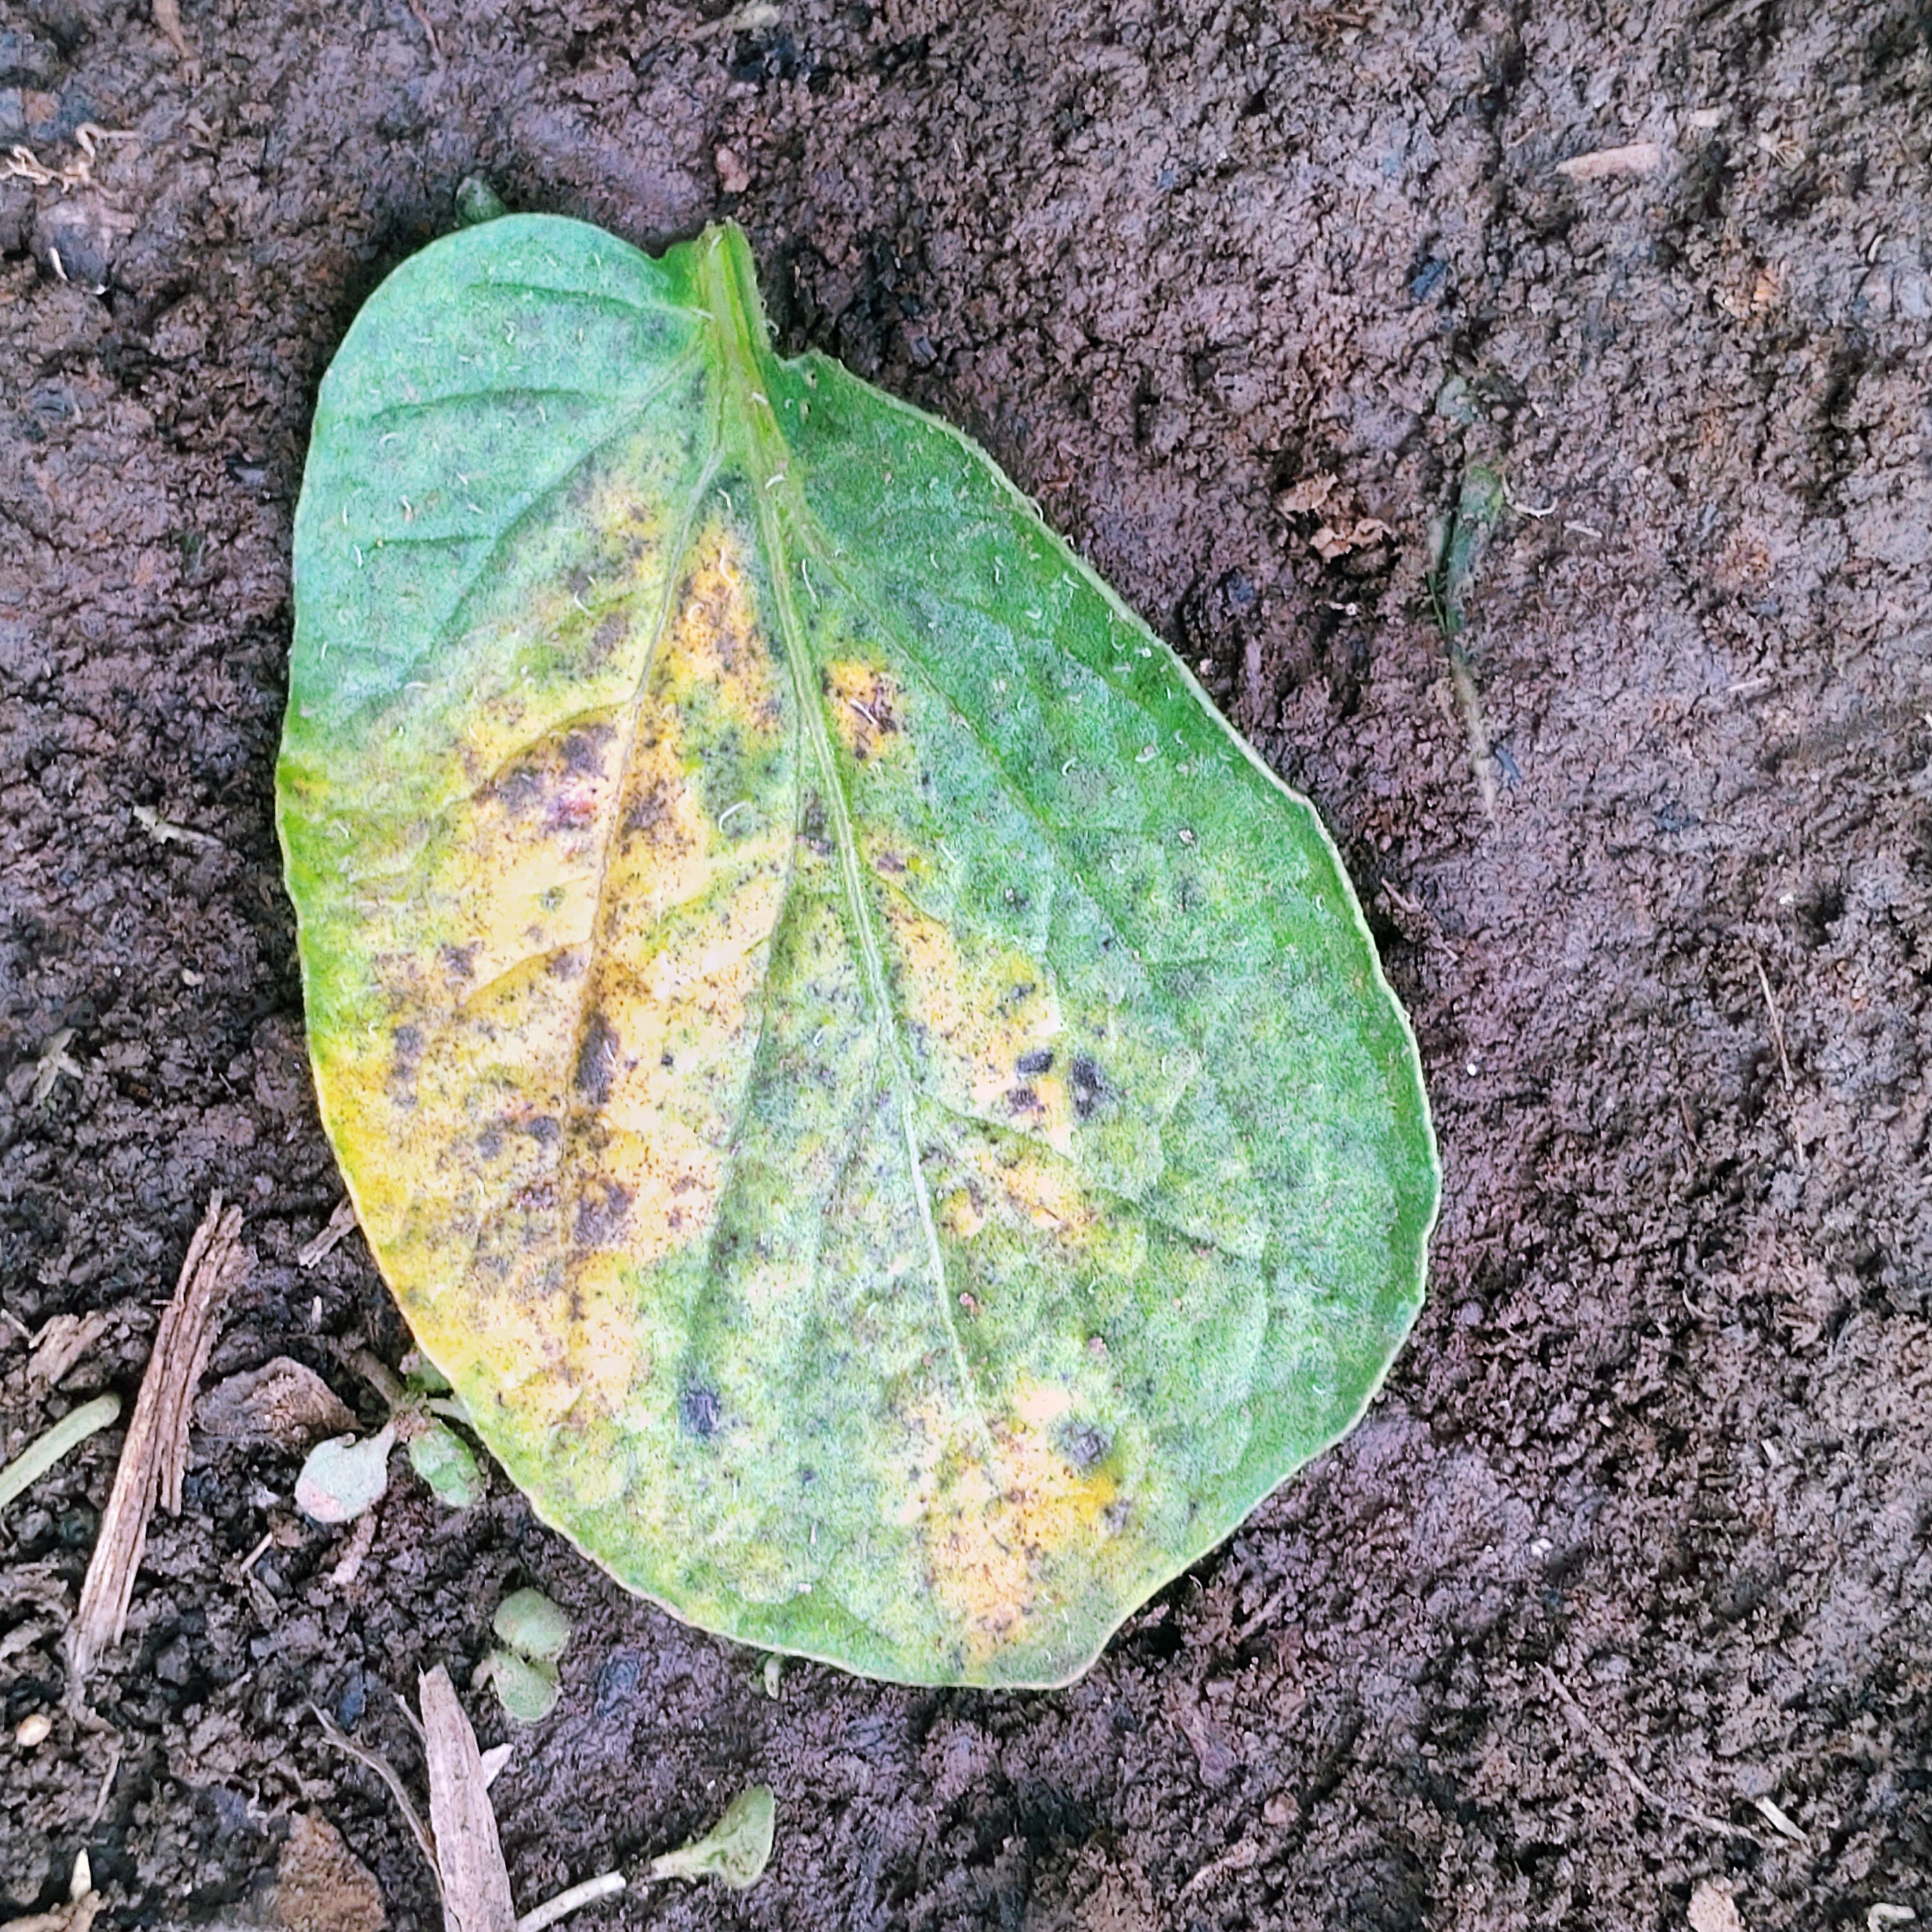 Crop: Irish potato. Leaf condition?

late blight
